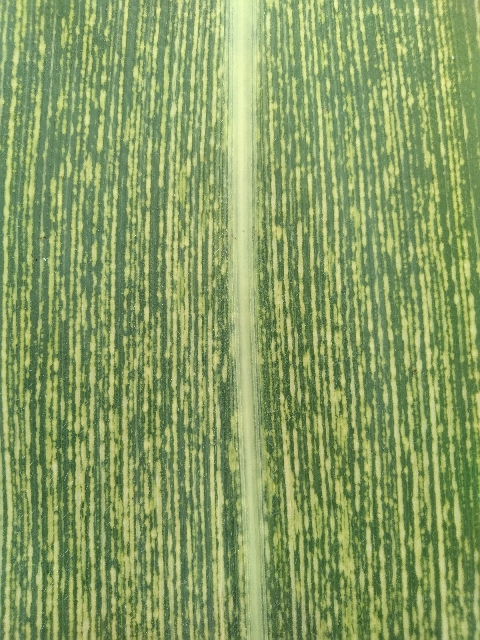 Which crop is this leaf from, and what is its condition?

maize, maize streak virus
